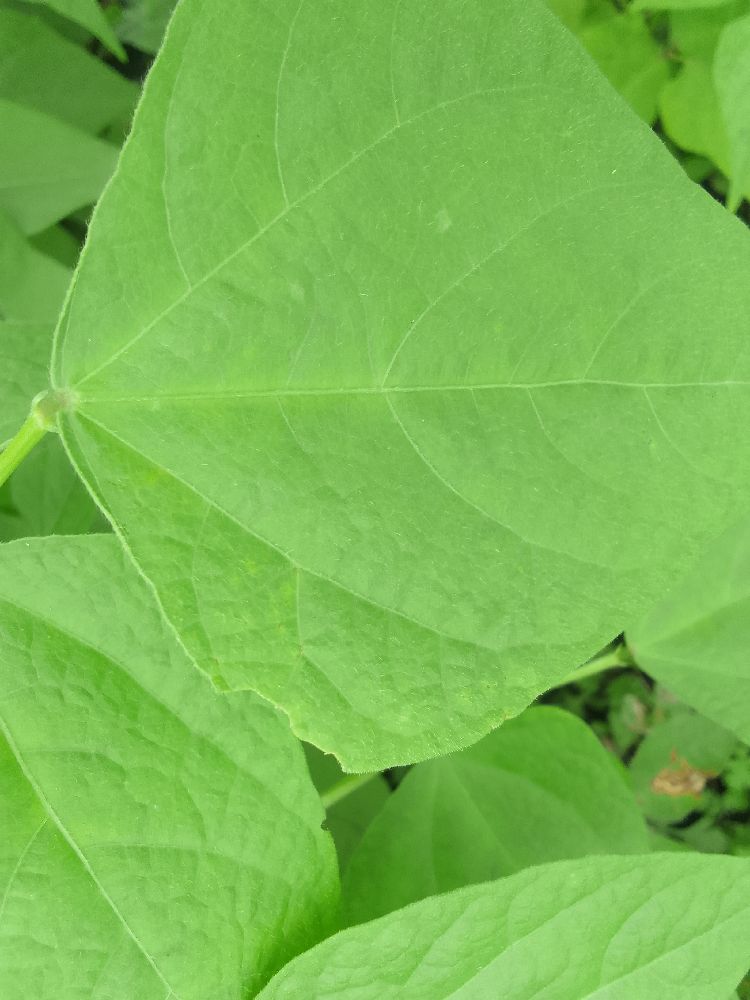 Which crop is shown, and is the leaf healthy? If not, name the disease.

common bean, healthy
